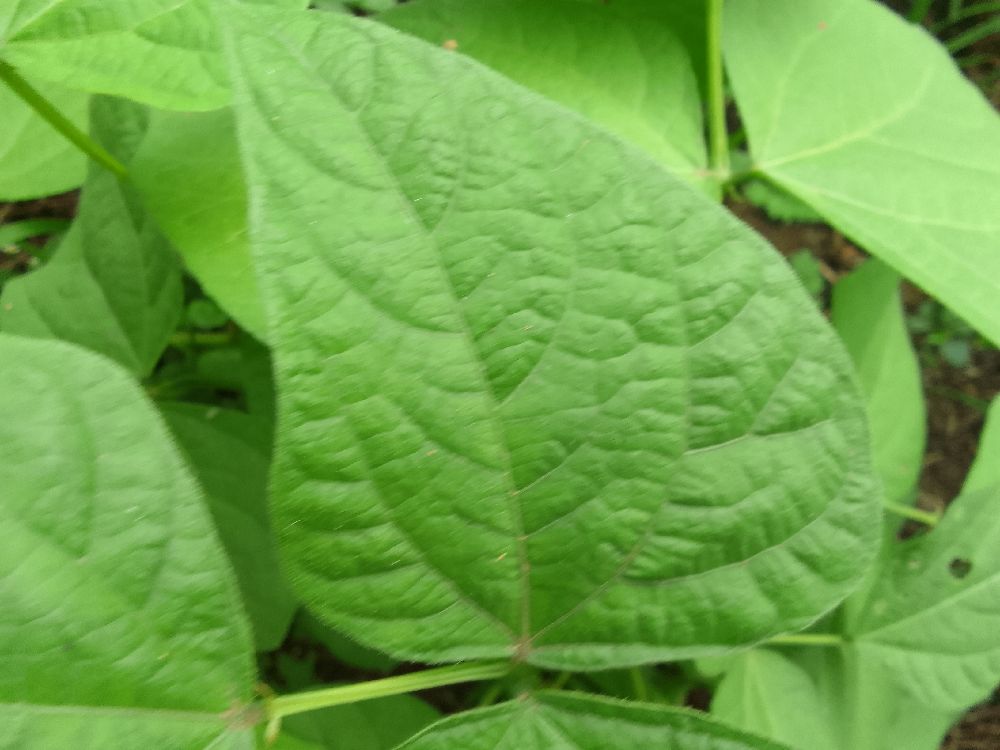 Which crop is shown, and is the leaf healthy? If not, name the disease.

common bean, healthy
